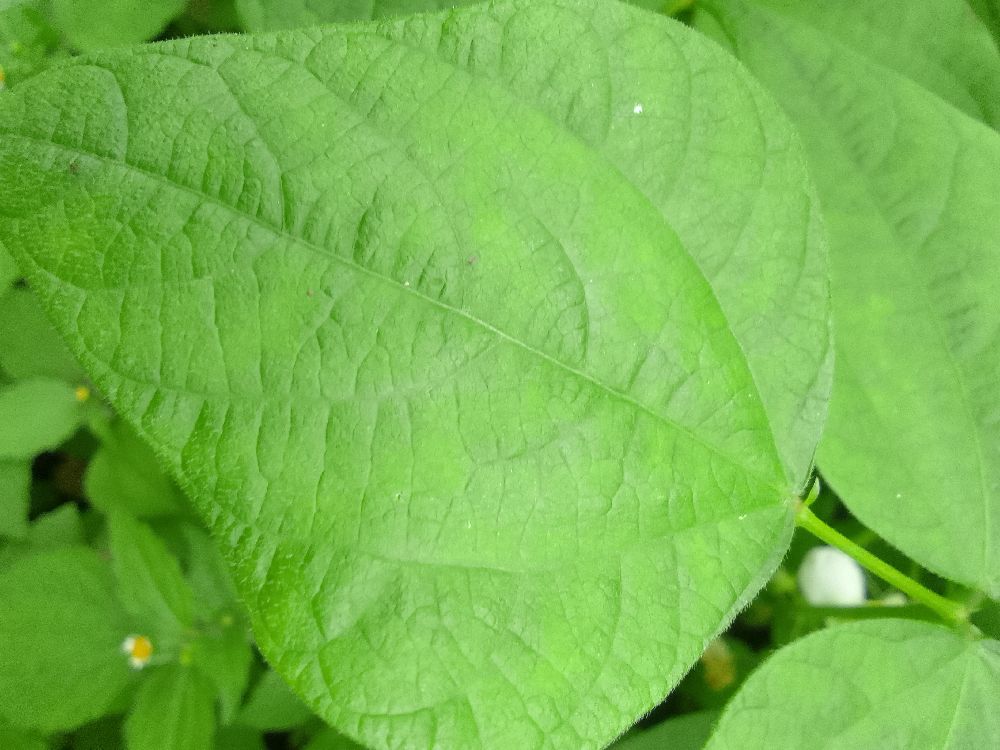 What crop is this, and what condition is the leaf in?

common bean, healthy
